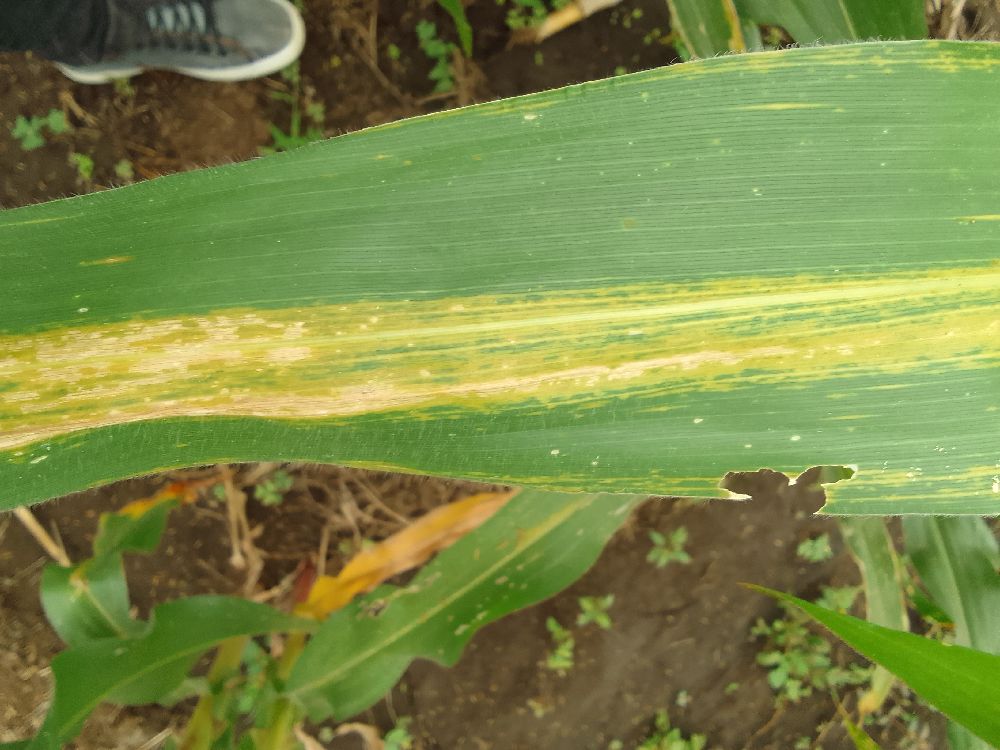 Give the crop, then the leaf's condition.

maize, maize lethal necrosis
